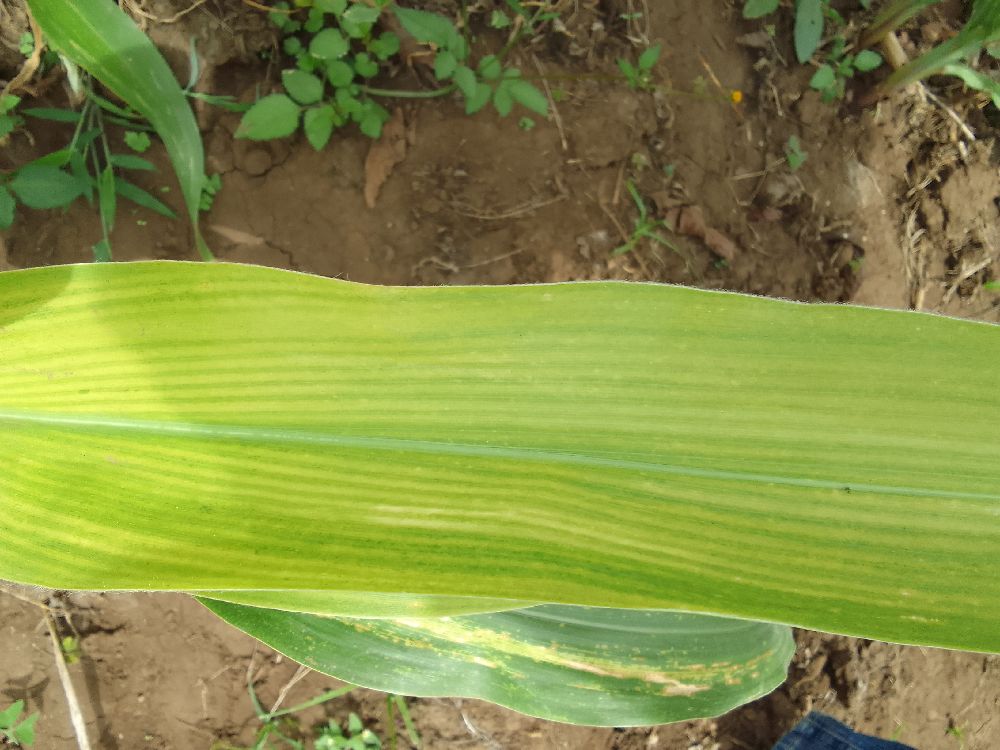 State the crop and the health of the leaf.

maize, maize lethal necrosis
